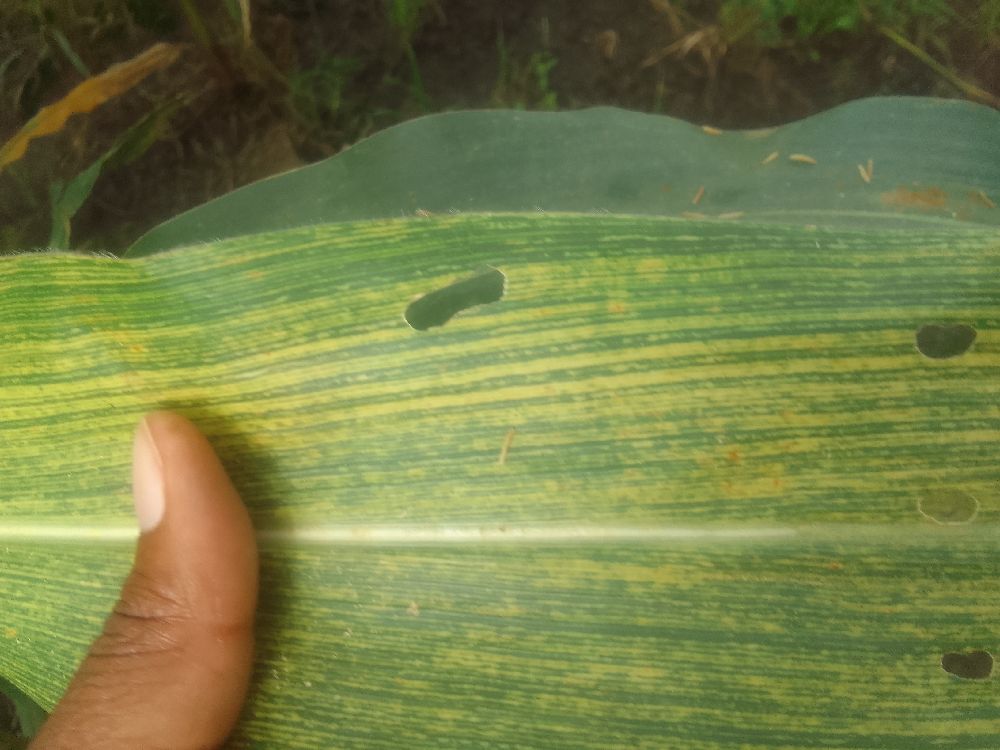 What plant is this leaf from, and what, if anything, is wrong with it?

maize, maize streak virus
